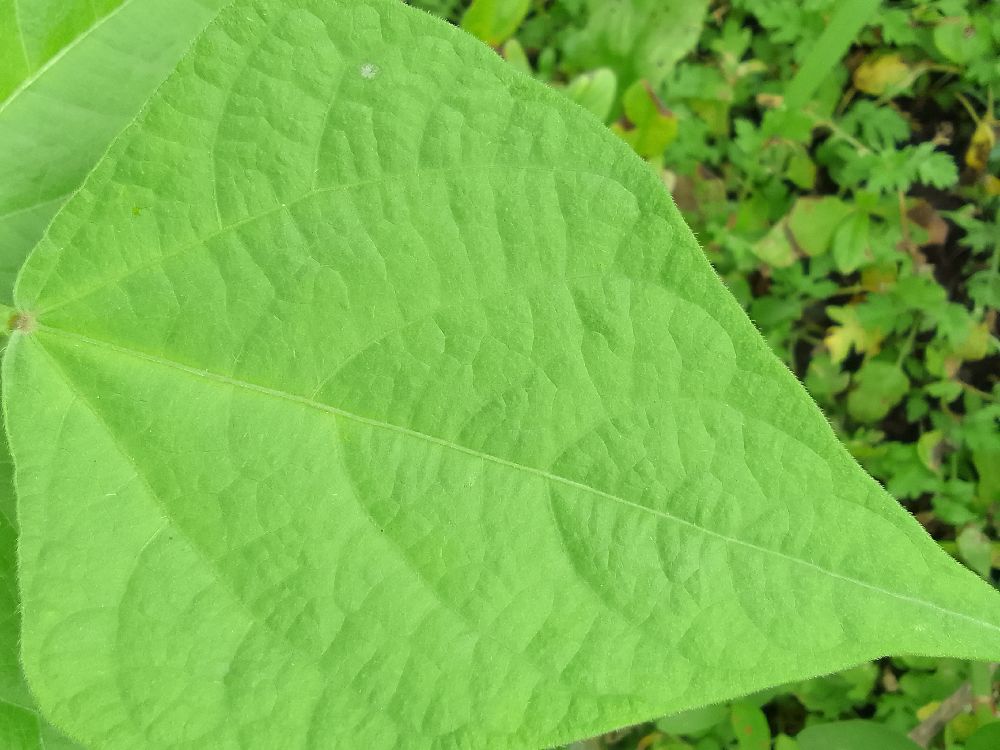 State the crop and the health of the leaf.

common bean, healthy
